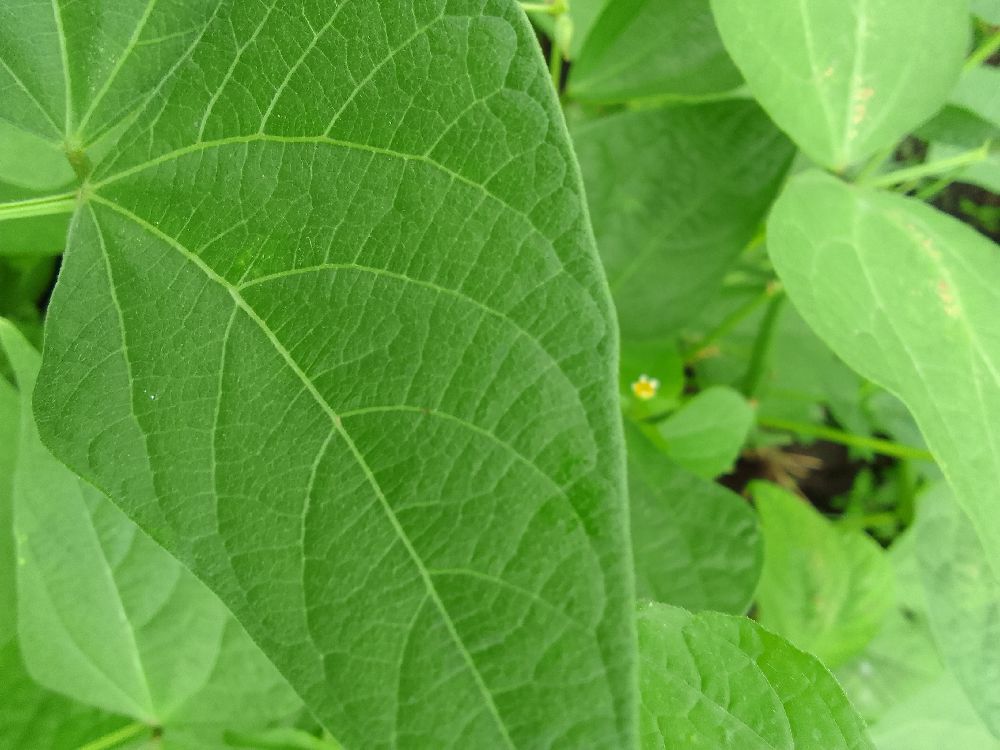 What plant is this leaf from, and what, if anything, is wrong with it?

common bean, healthy
